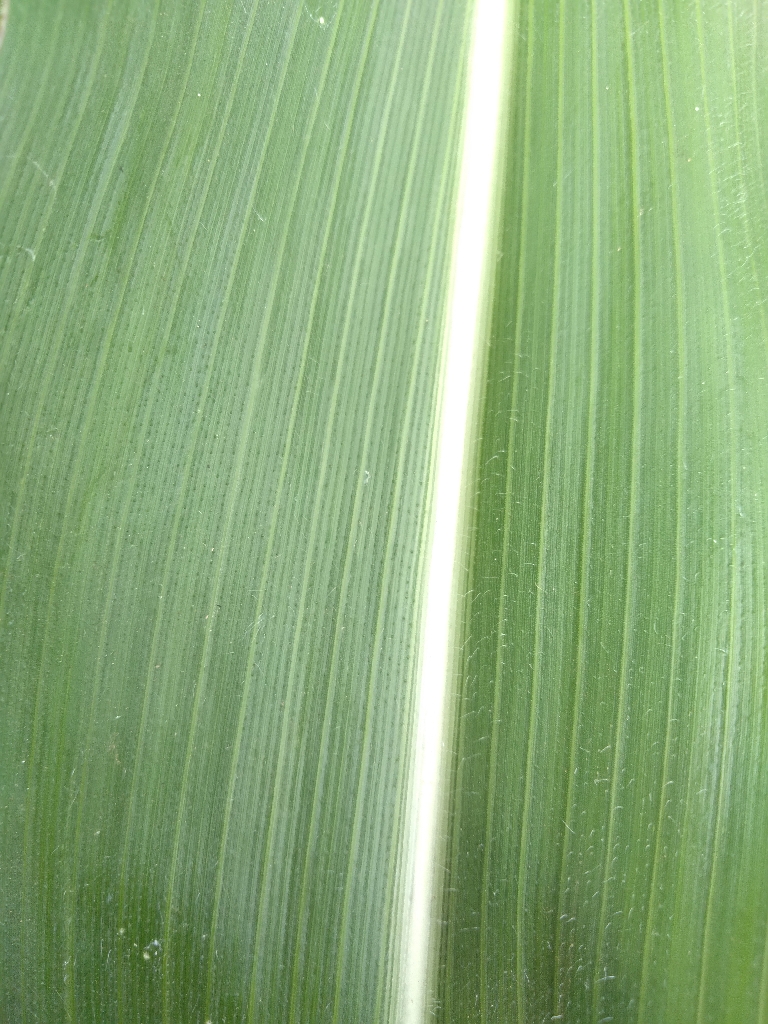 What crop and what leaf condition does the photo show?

maize, healthy
